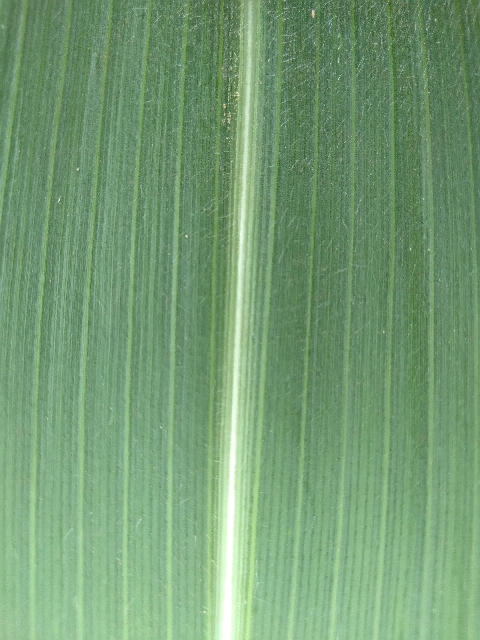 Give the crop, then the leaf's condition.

maize, healthy
